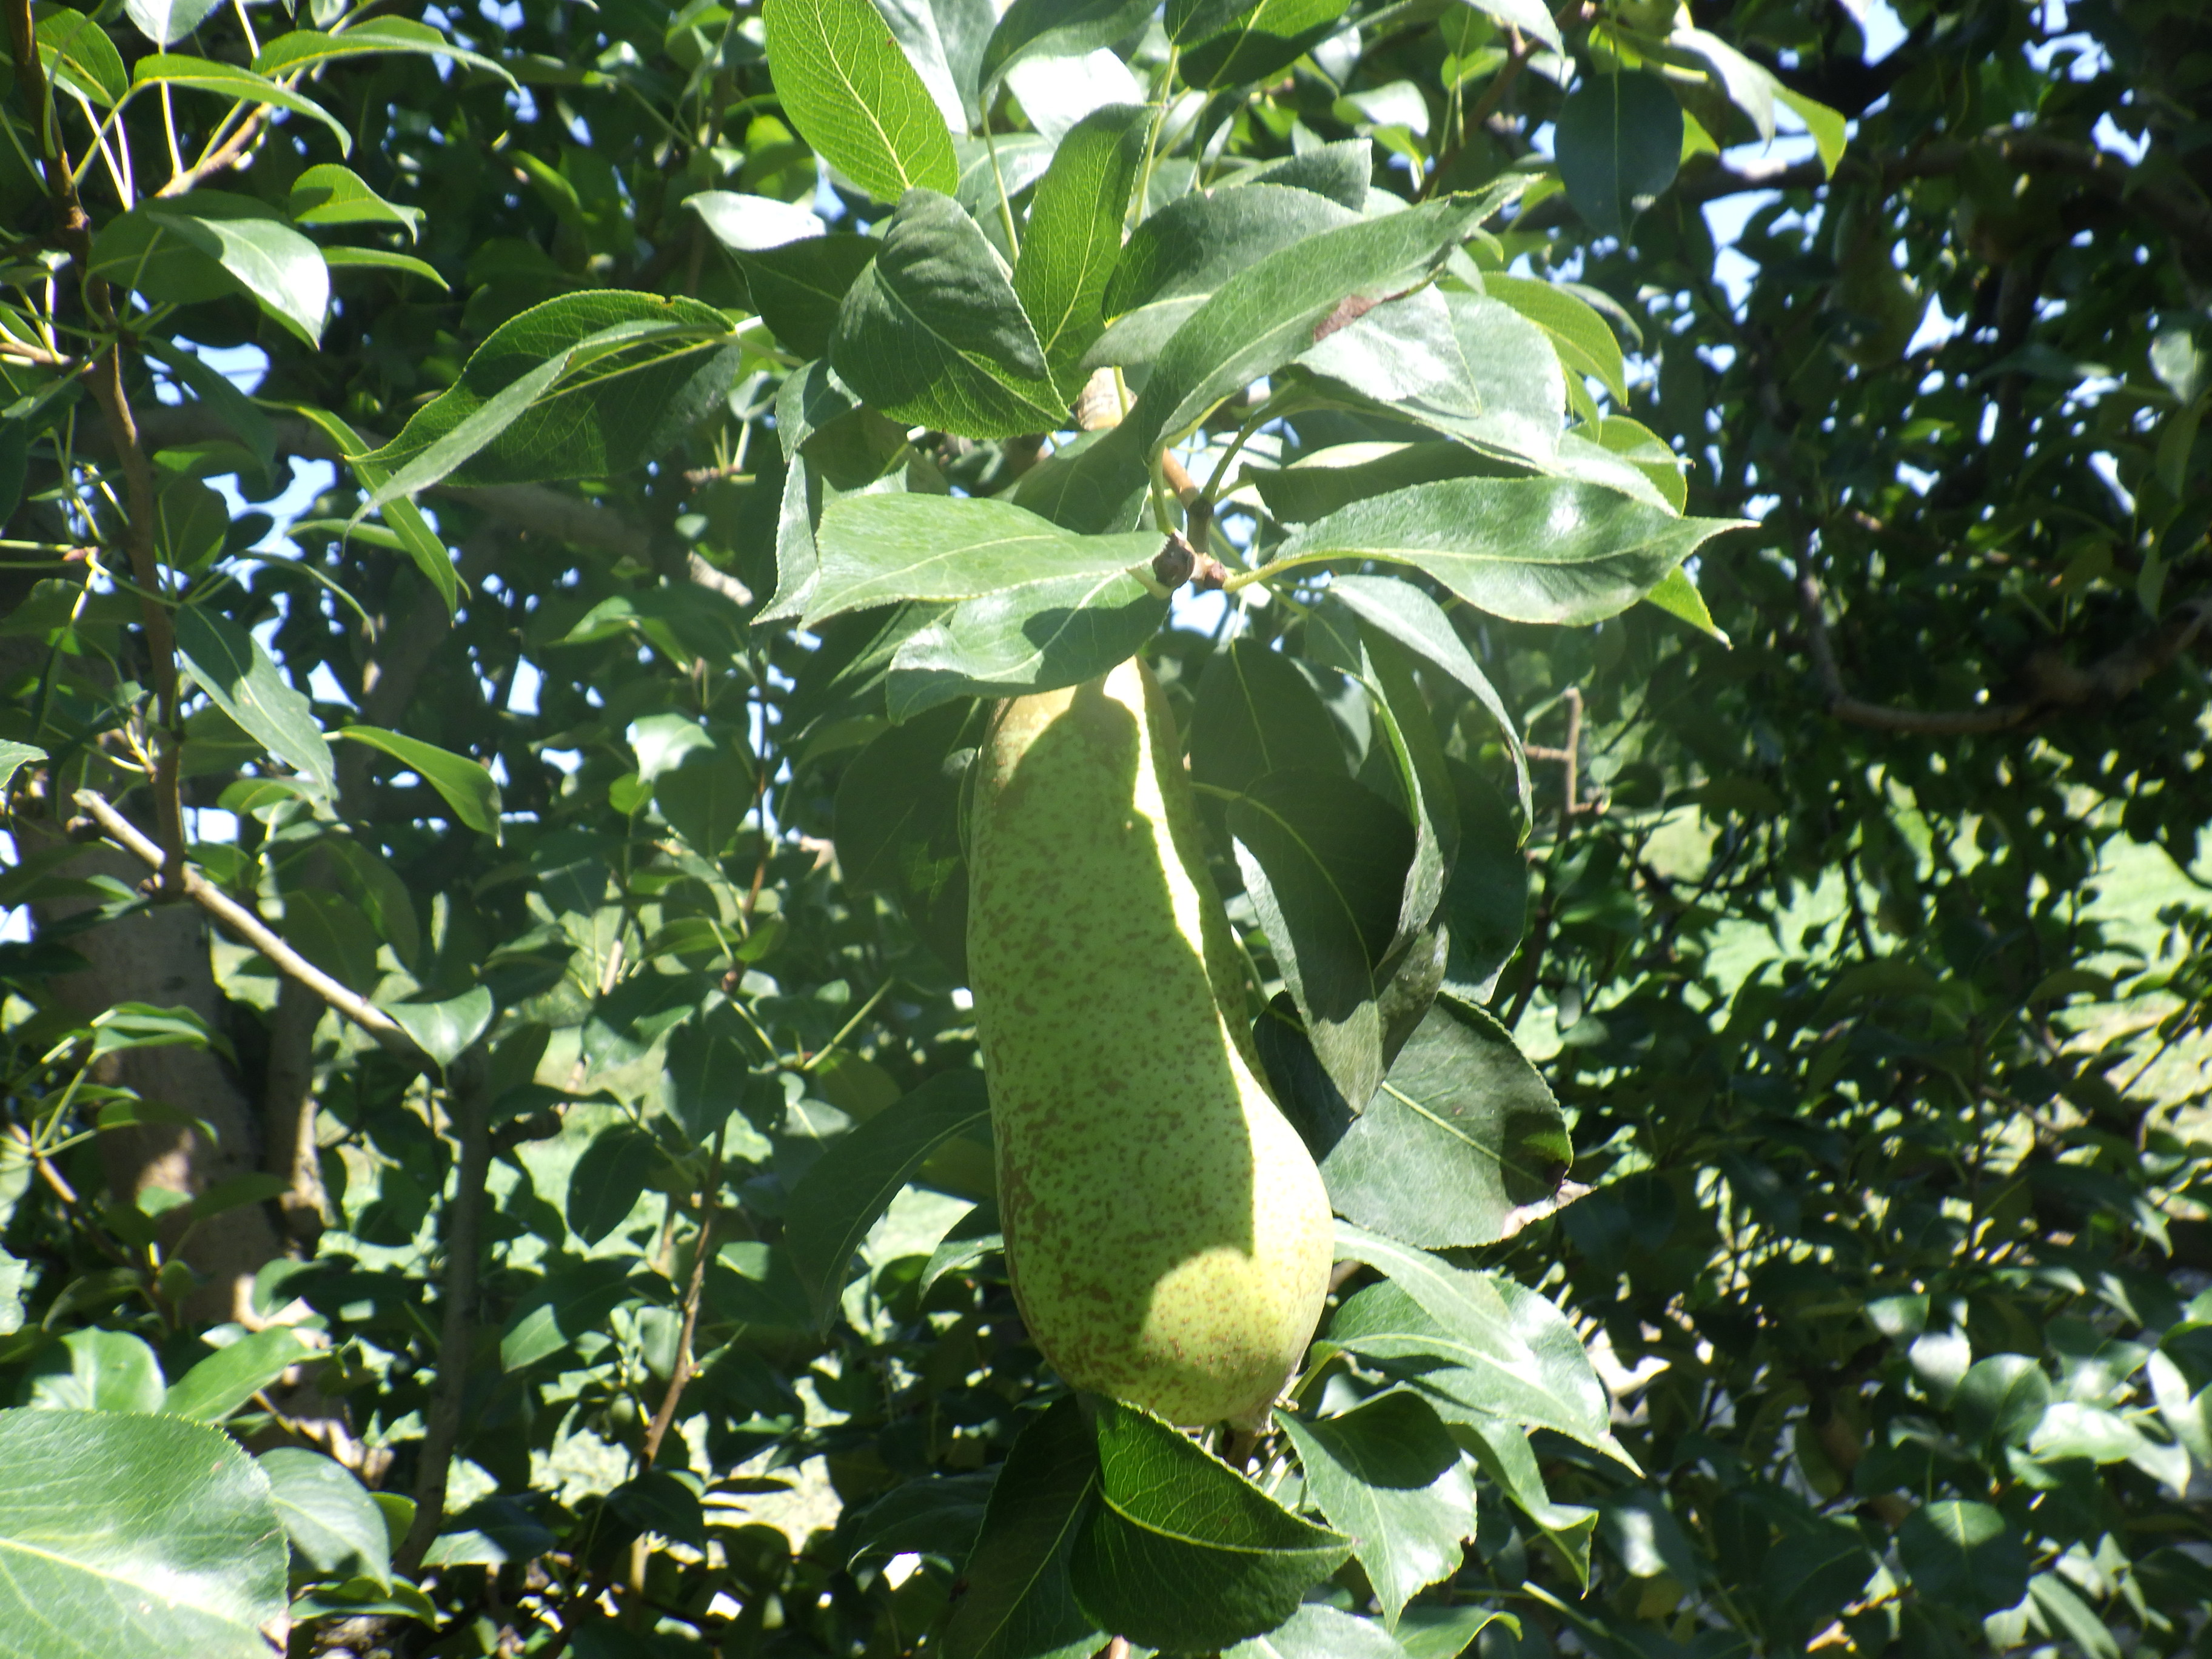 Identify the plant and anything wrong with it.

pear, chemical damage
